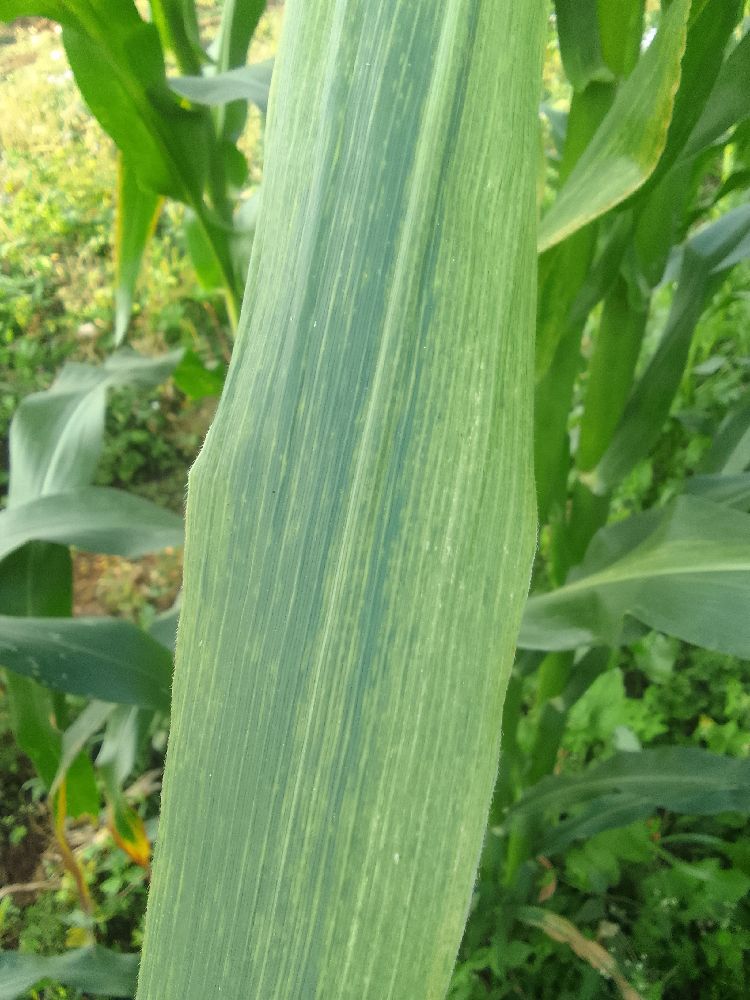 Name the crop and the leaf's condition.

maize, maize lethal necrosis
